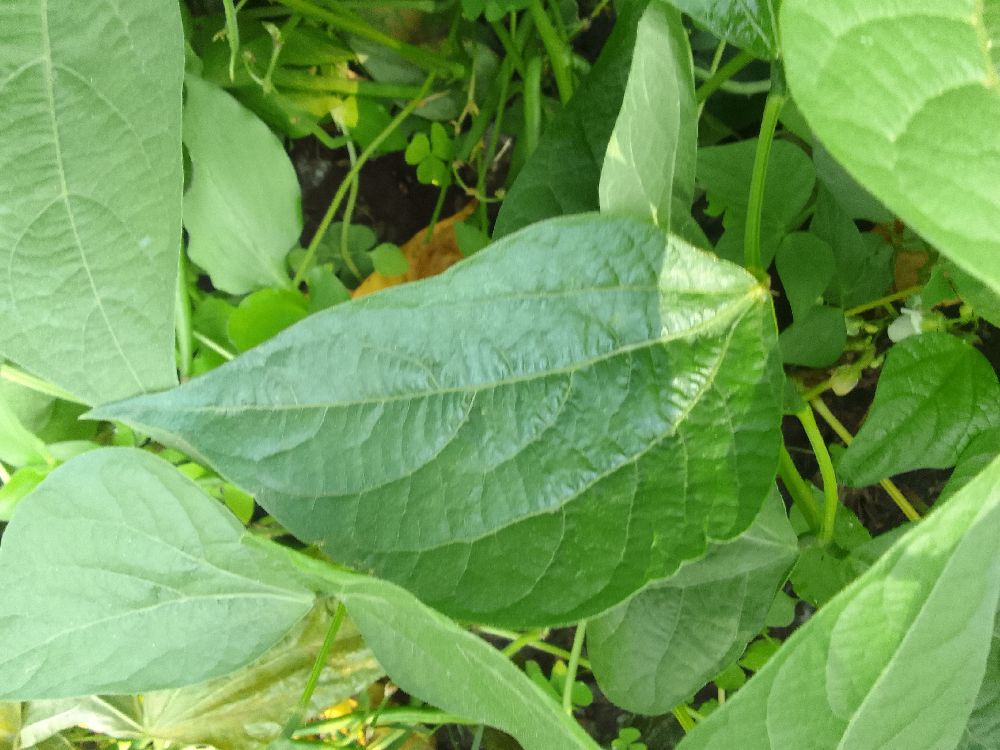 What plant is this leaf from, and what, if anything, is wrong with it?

common bean, healthy
